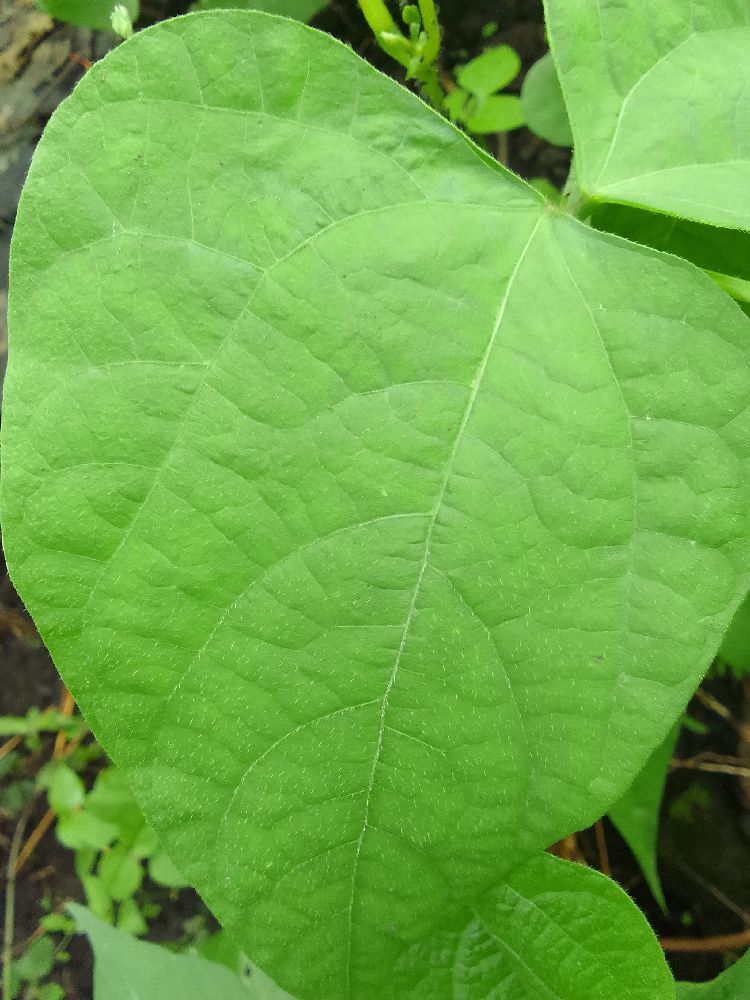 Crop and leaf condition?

common bean, healthy
